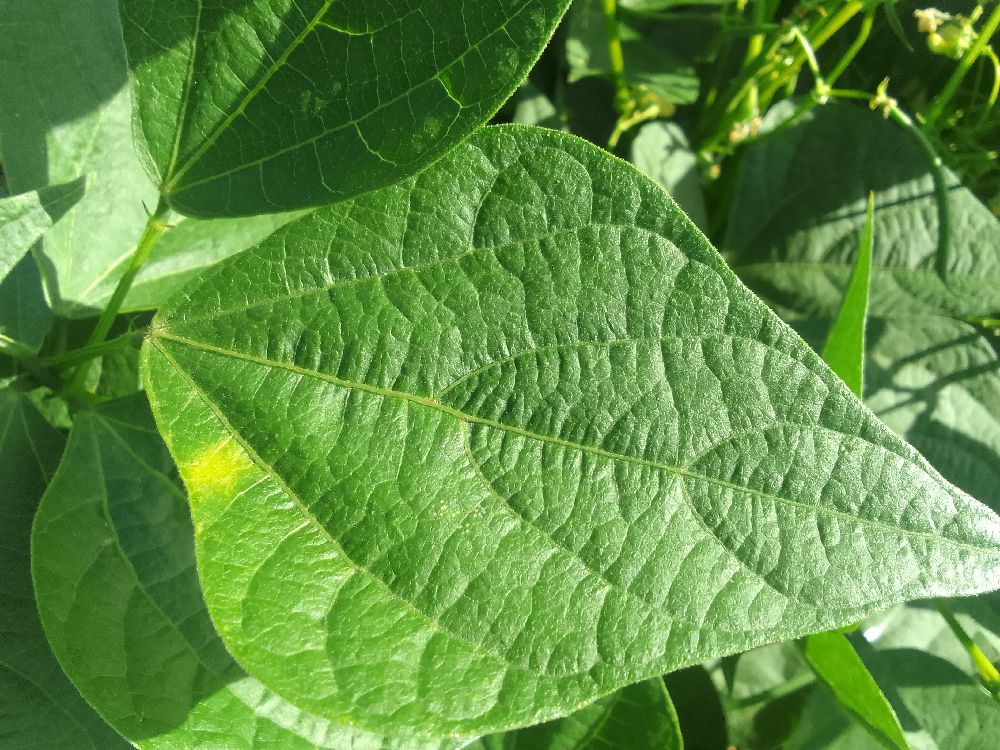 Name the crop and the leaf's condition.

common bean, healthy
